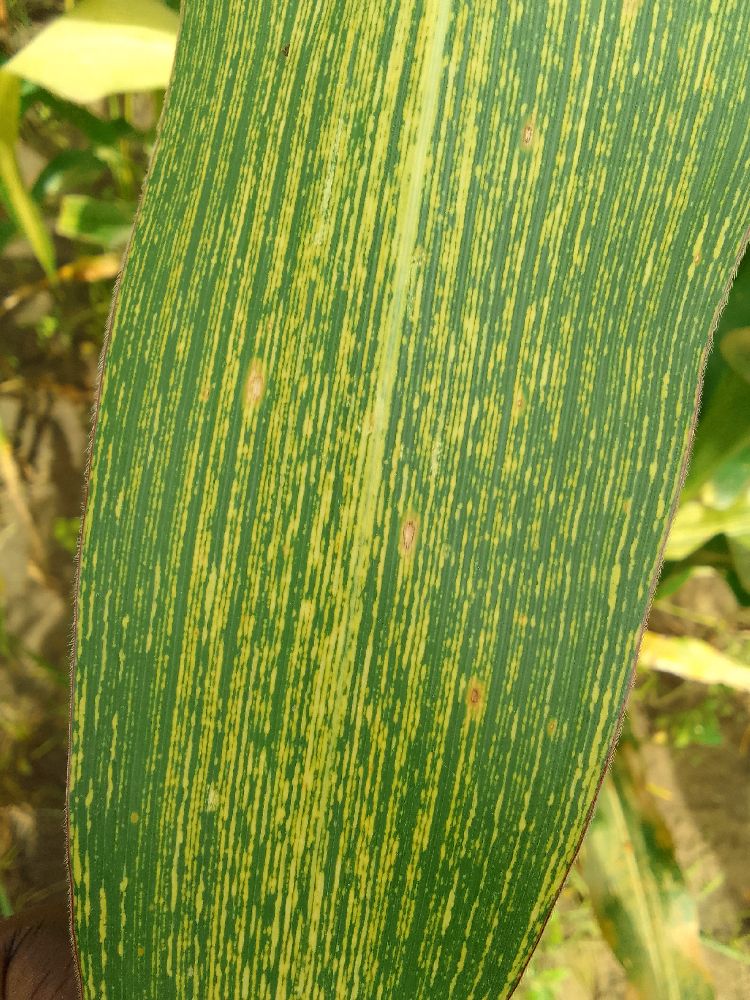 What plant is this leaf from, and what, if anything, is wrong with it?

maize, maize streak virus
